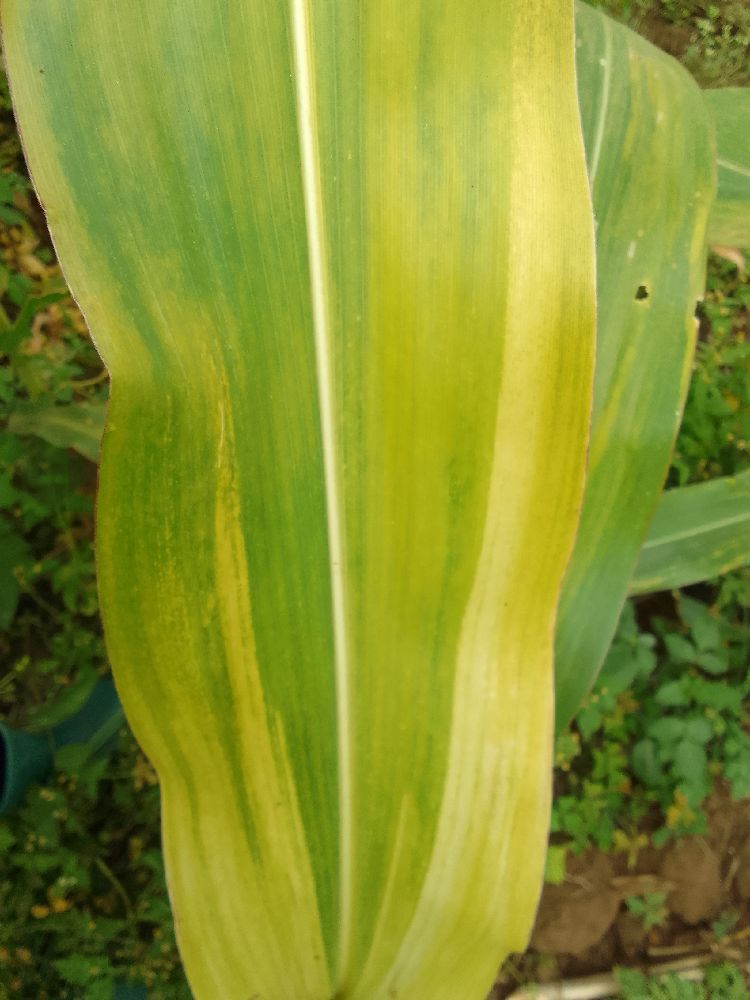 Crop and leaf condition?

maize, maize lethal necrosis
